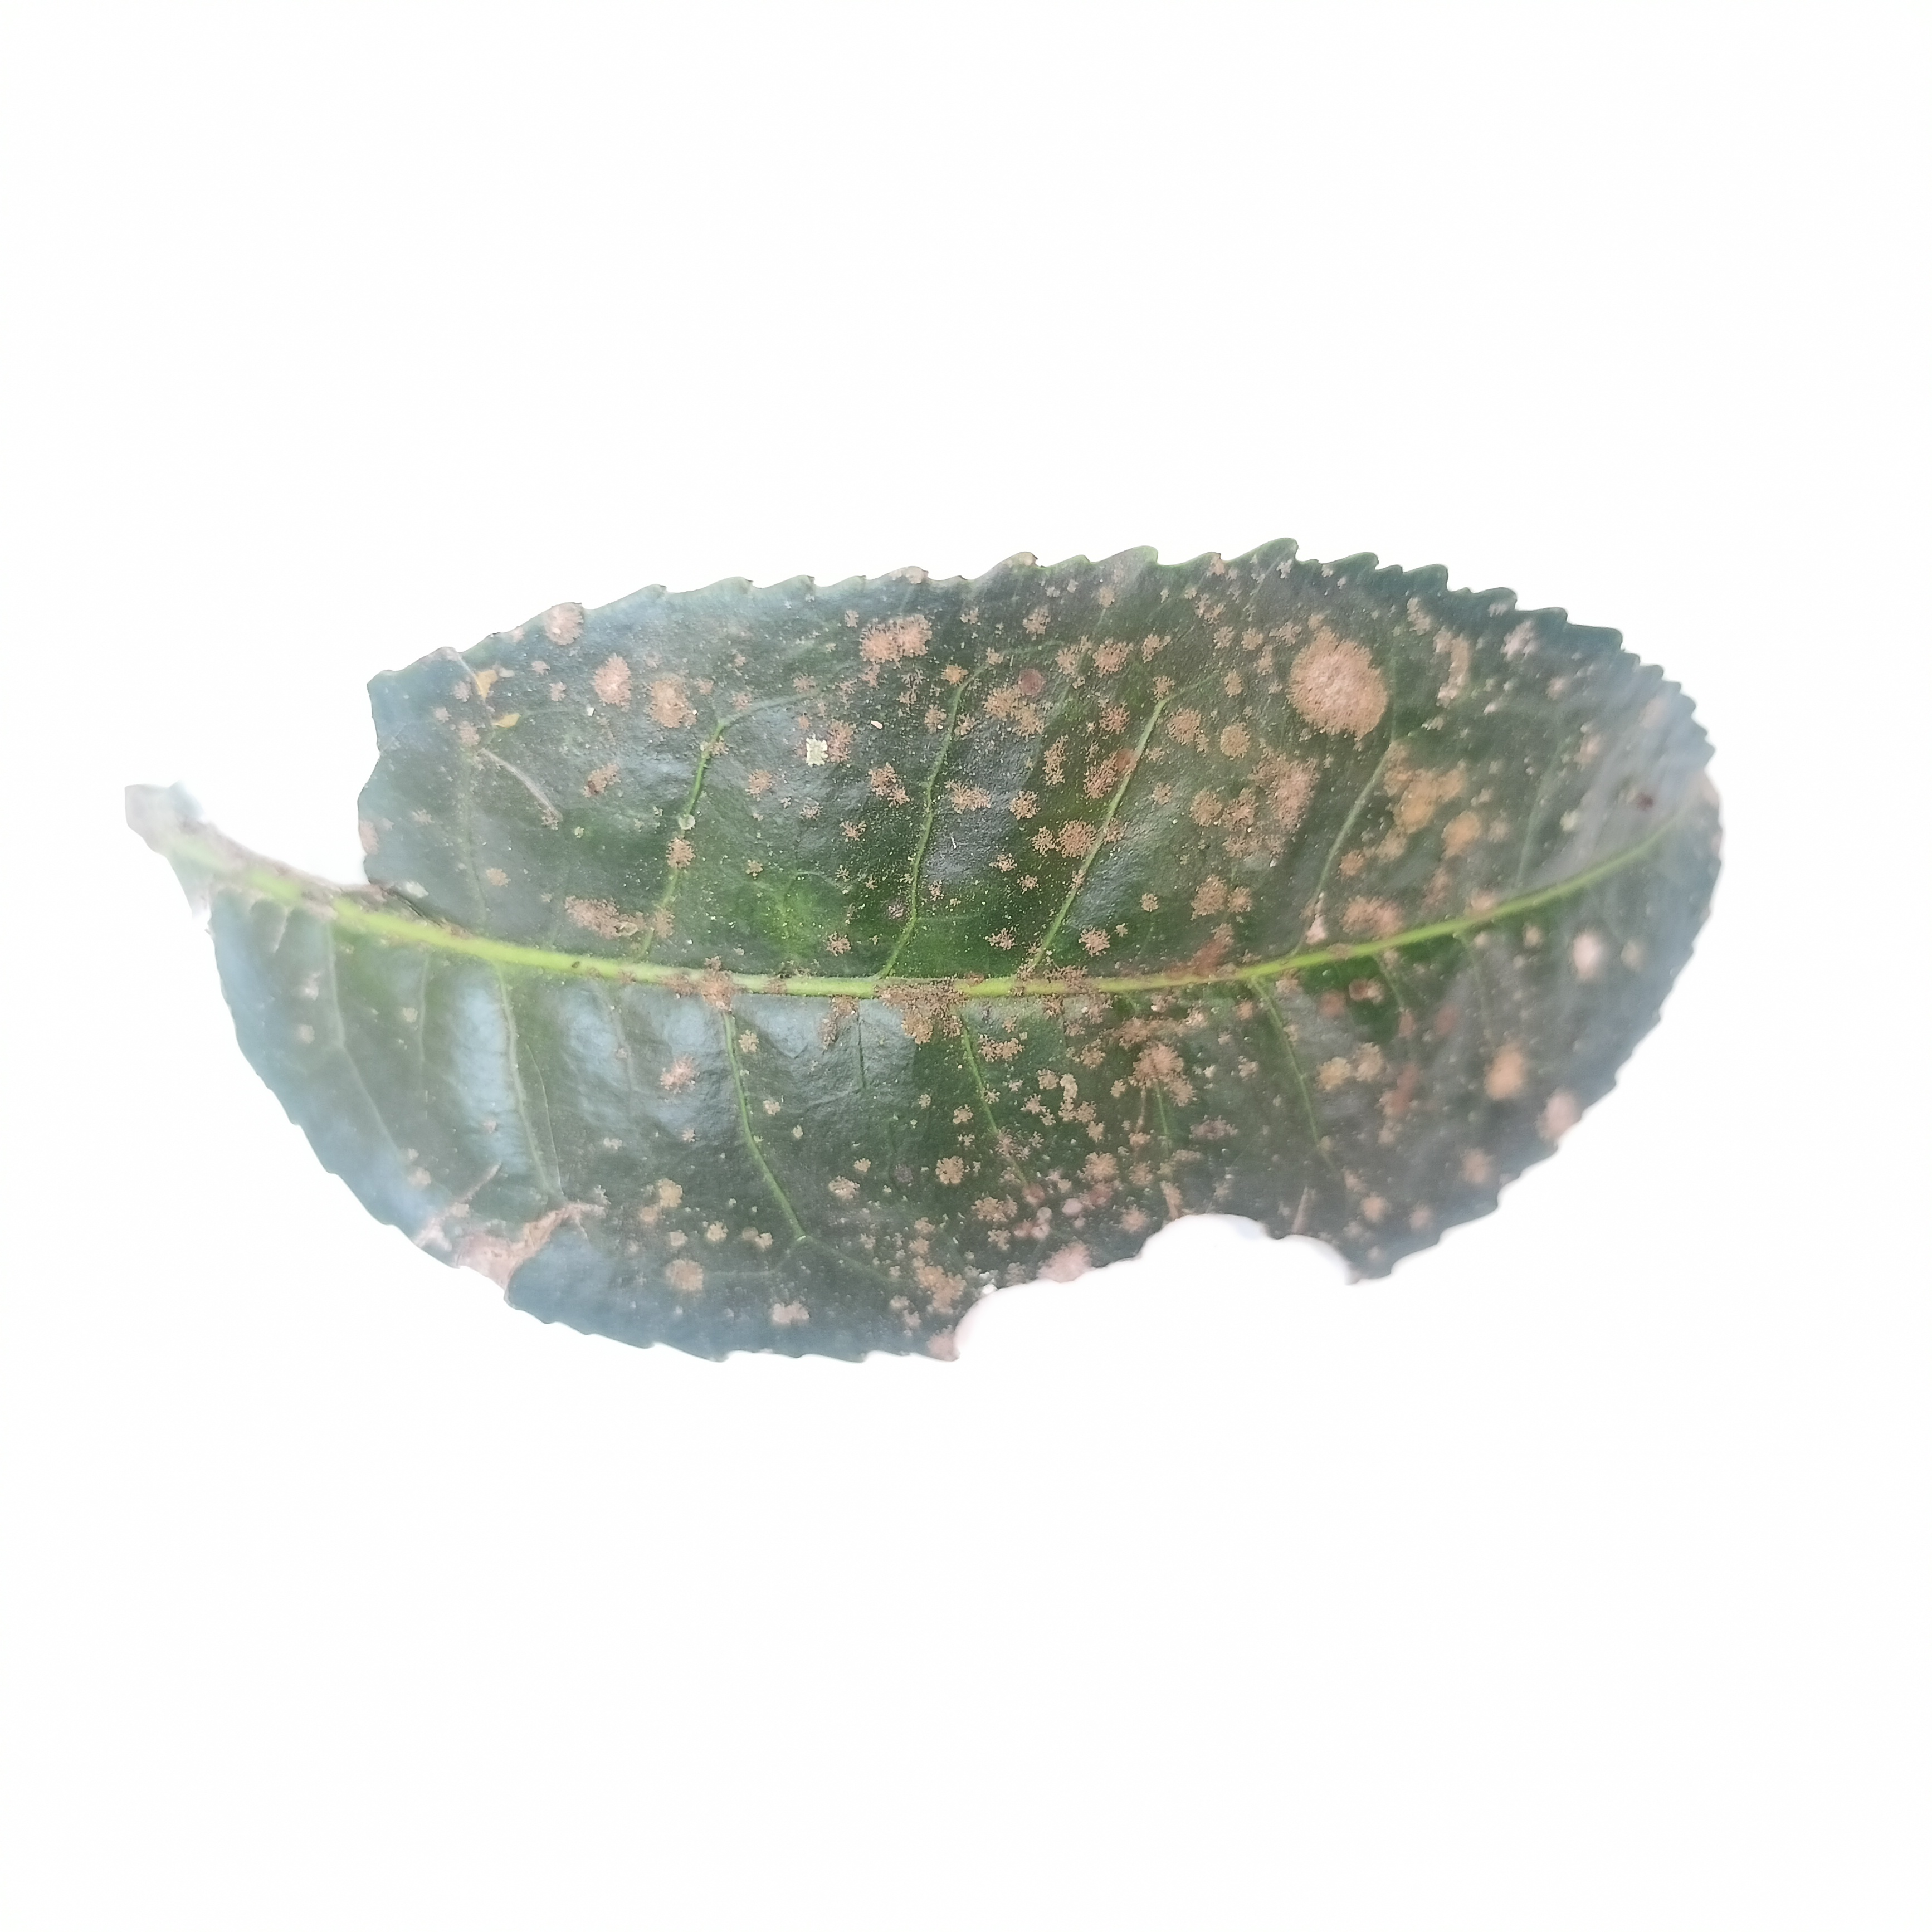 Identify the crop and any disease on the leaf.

tea, algal leaf
